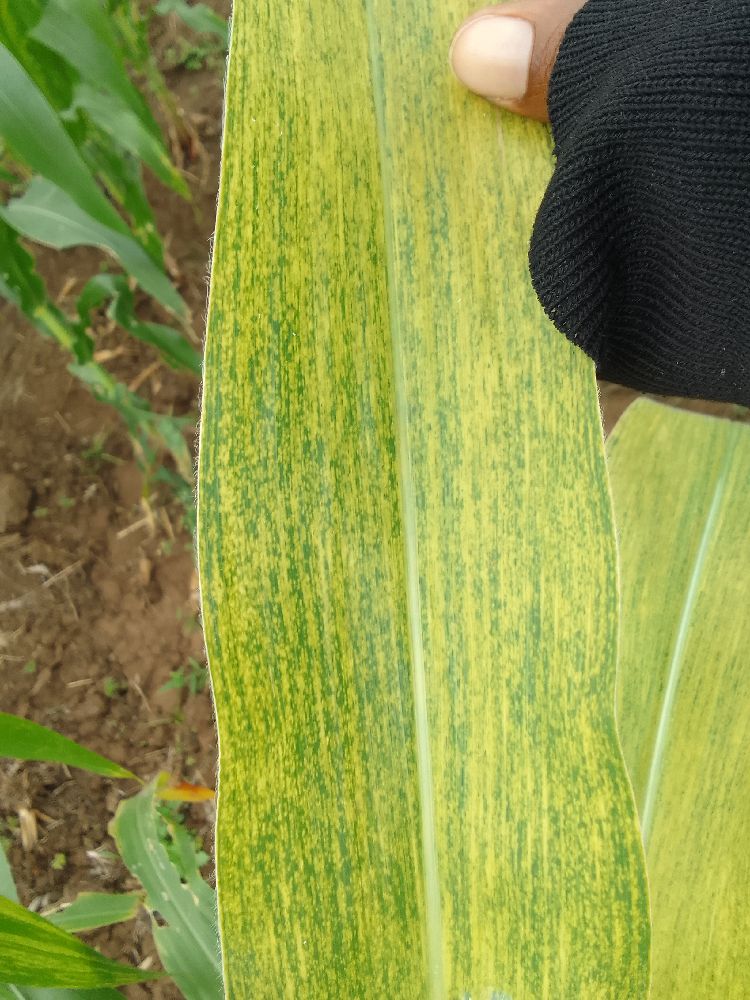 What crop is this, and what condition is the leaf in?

maize, maize lethal necrosis
